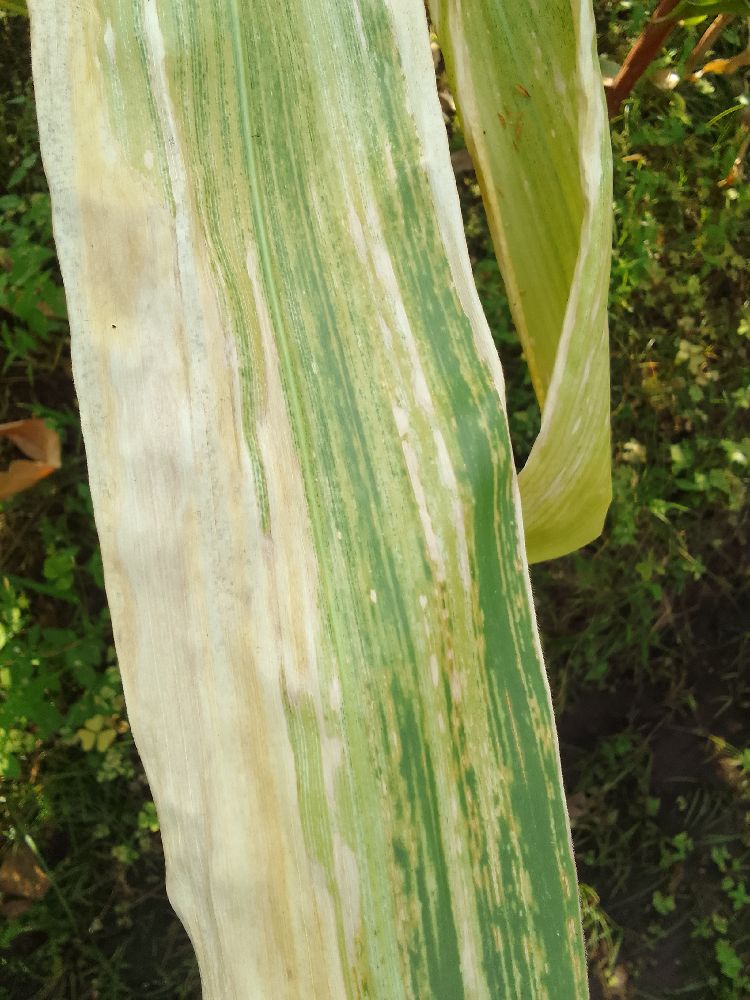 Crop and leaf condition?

maize, maize lethal necrosis
